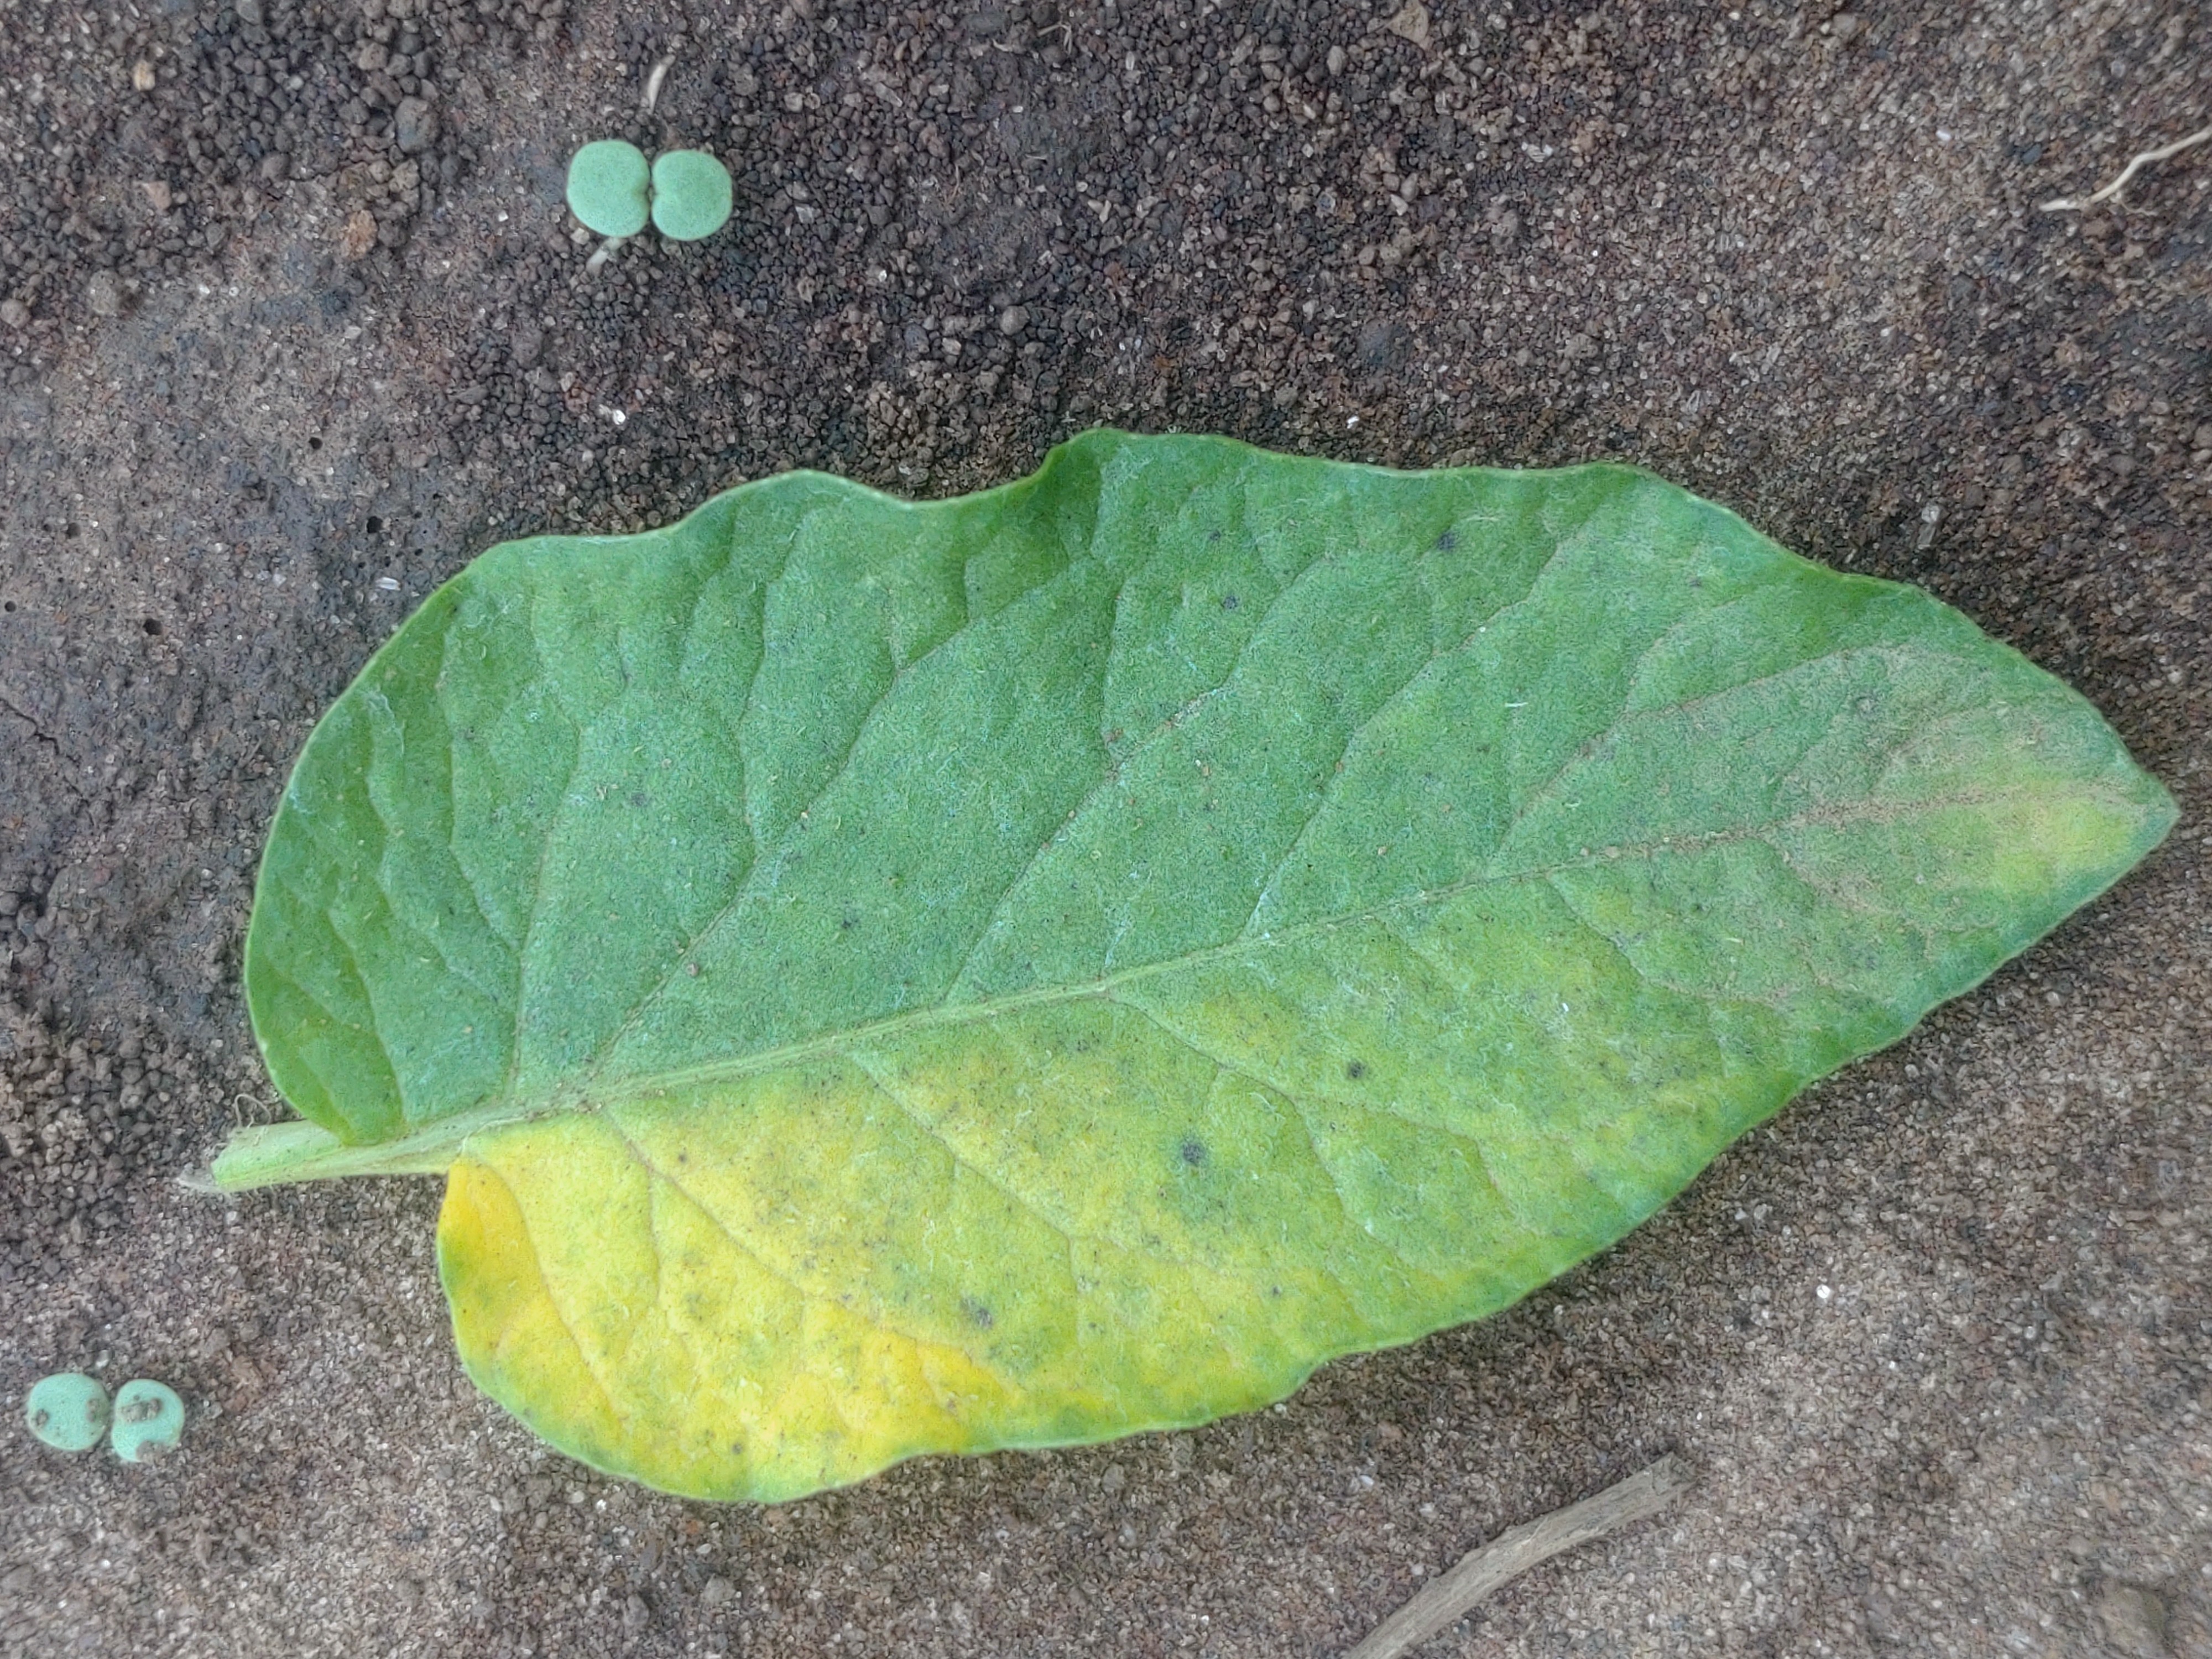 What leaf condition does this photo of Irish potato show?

late blight
